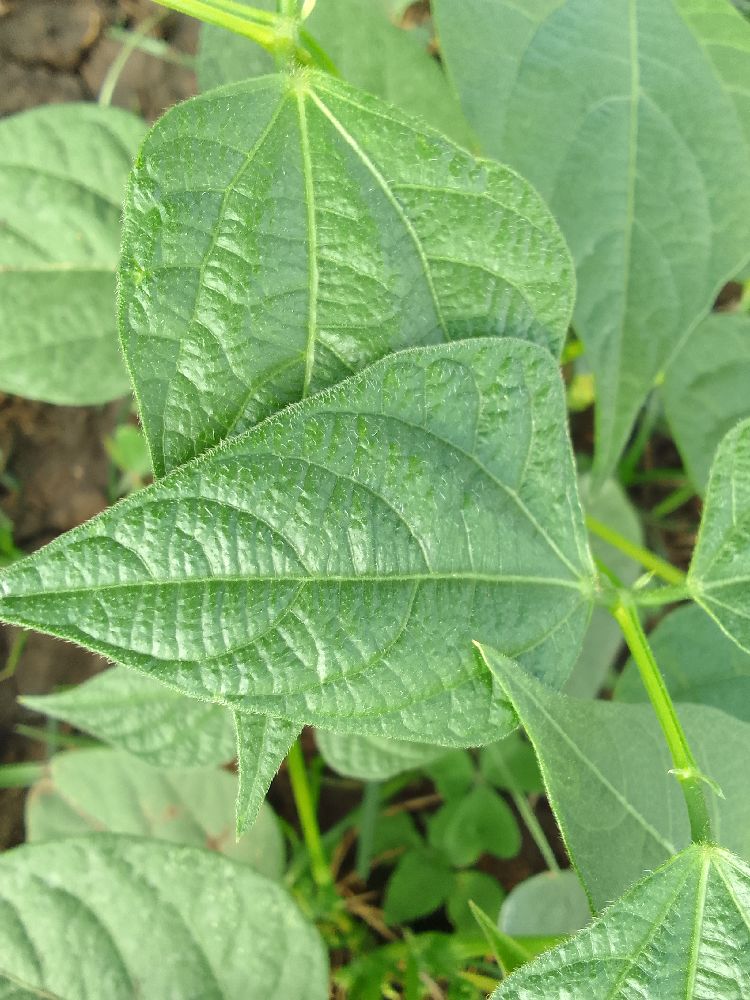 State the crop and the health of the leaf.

common bean, healthy
